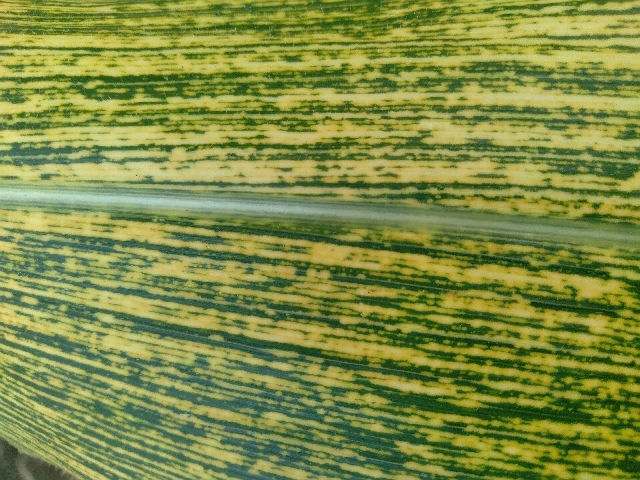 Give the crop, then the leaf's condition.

maize, maize streak virus
